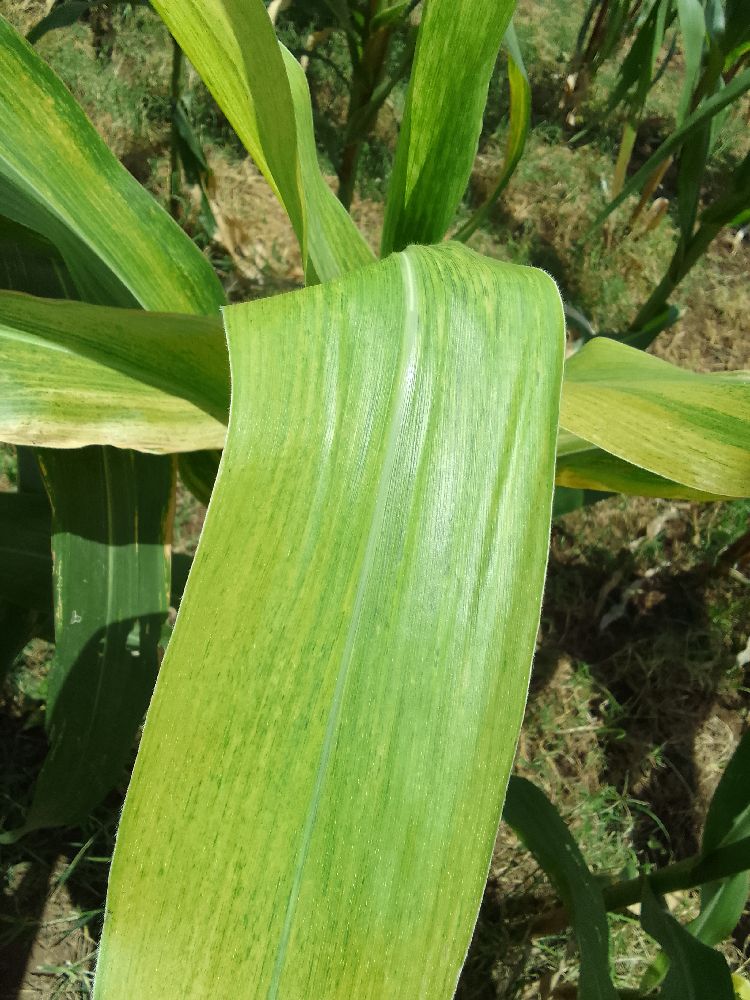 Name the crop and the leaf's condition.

maize, maize lethal necrosis
